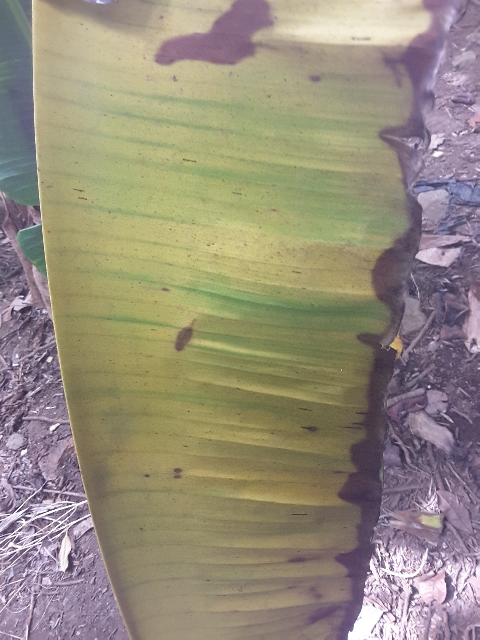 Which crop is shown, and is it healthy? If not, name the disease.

banana, fusarium wilt race 1
